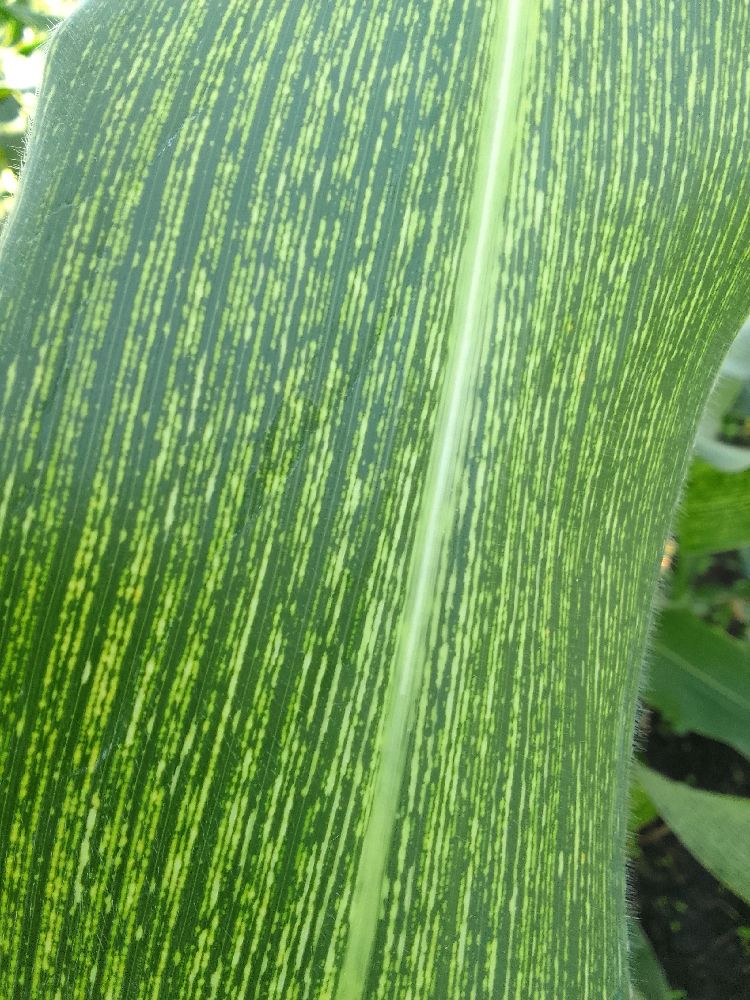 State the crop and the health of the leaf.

maize, maize streak virus
